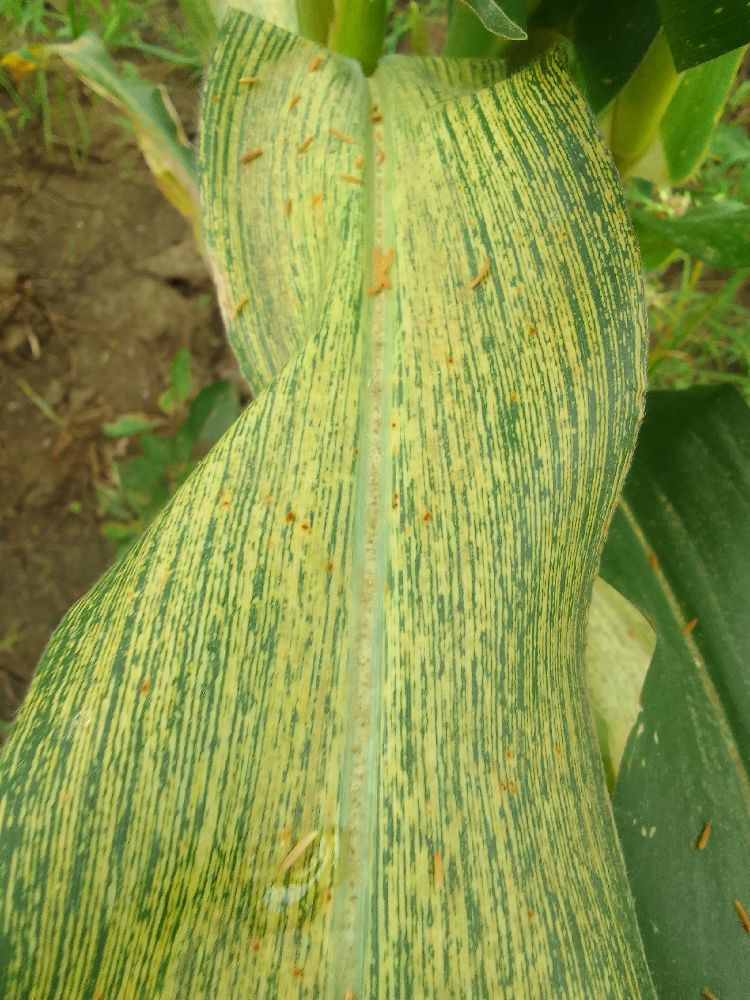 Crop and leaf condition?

maize, maize streak virus
